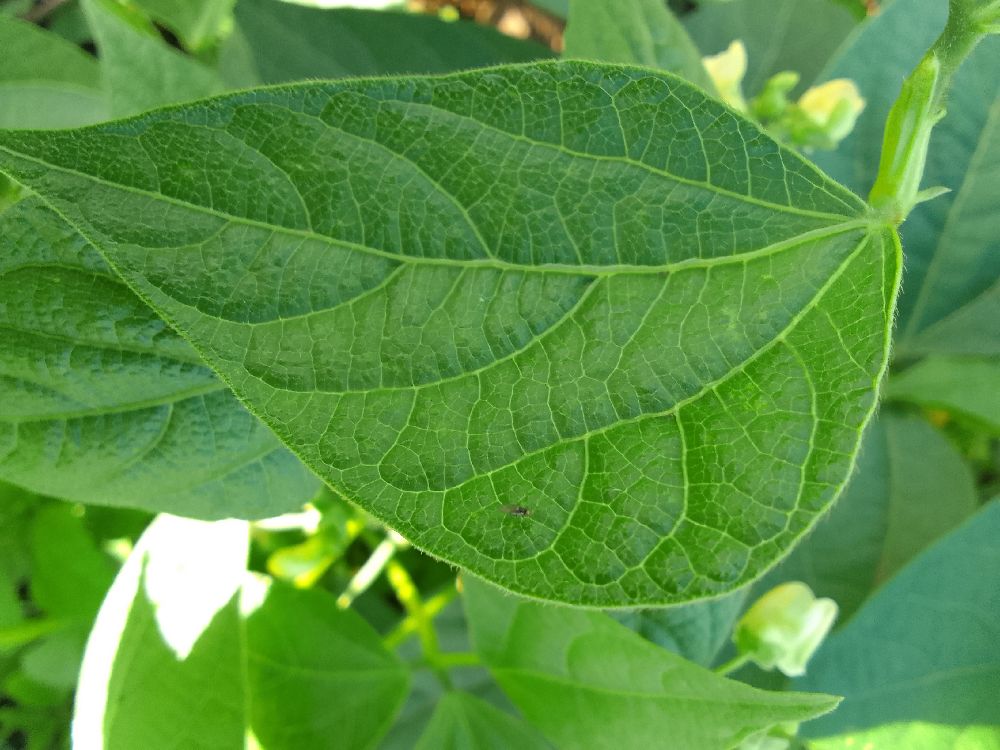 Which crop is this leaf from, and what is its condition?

common bean, healthy
